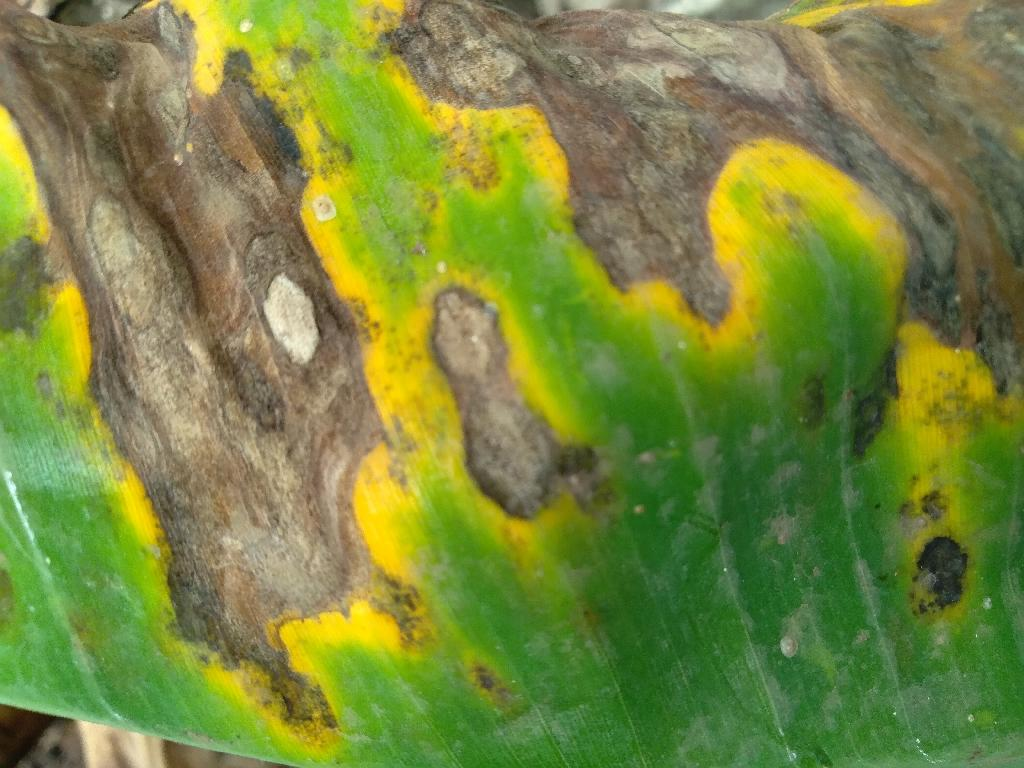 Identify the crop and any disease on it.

banana, black sigatoka
